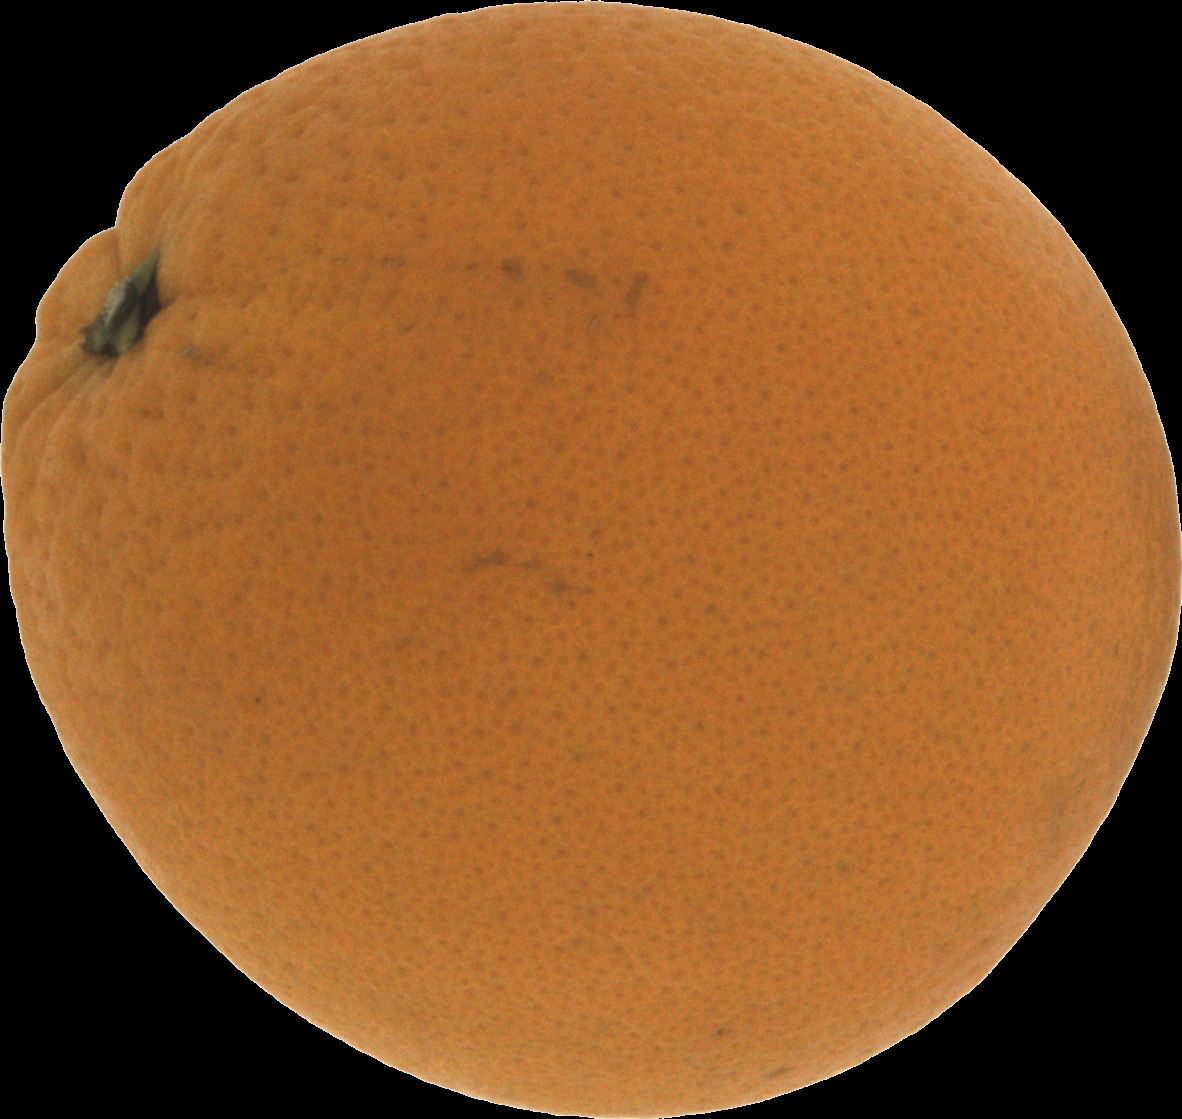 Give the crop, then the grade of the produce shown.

orange, good
